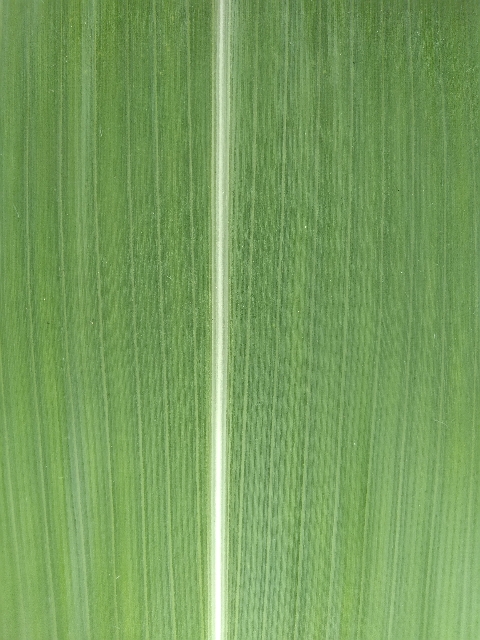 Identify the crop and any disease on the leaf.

maize, healthy
